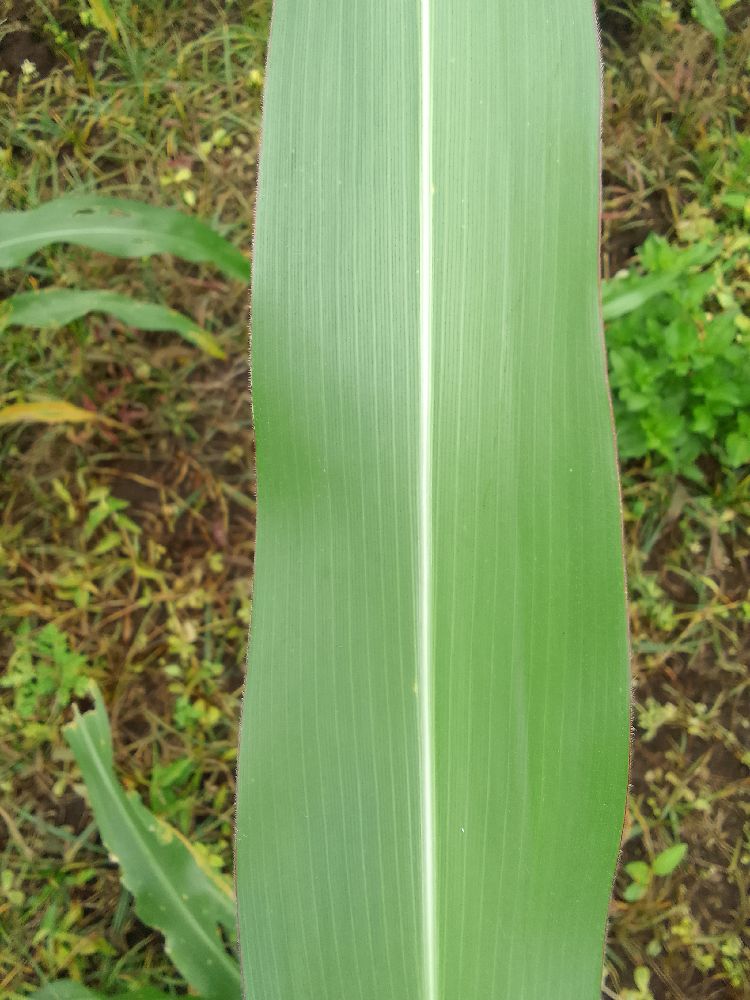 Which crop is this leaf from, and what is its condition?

maize, healthy
